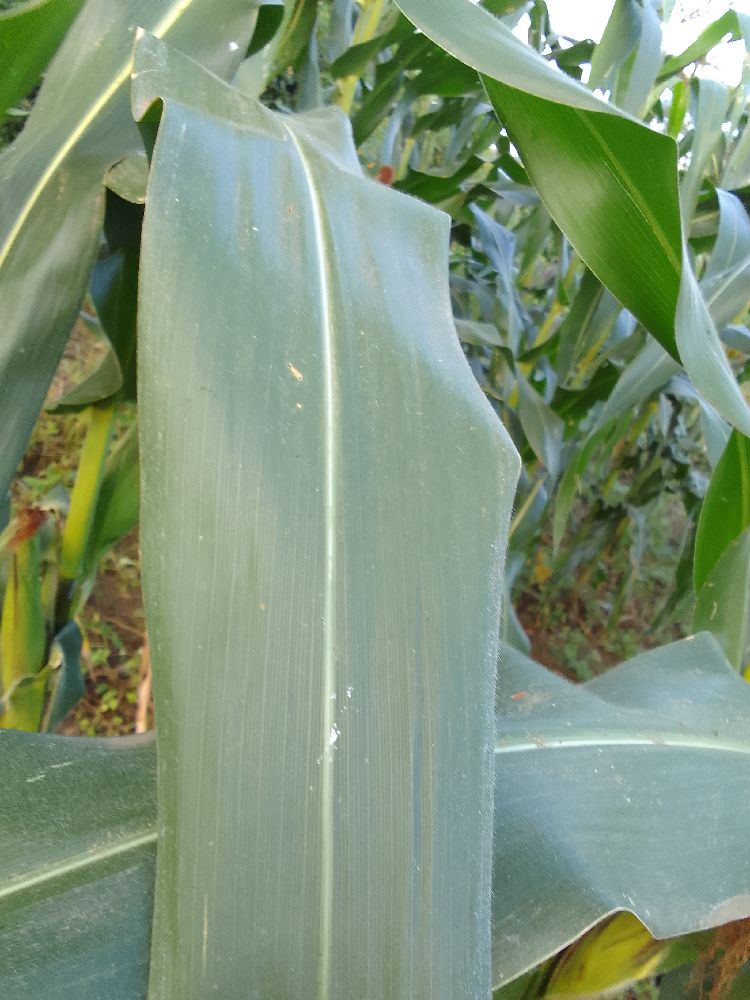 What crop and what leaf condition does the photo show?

maize, healthy
